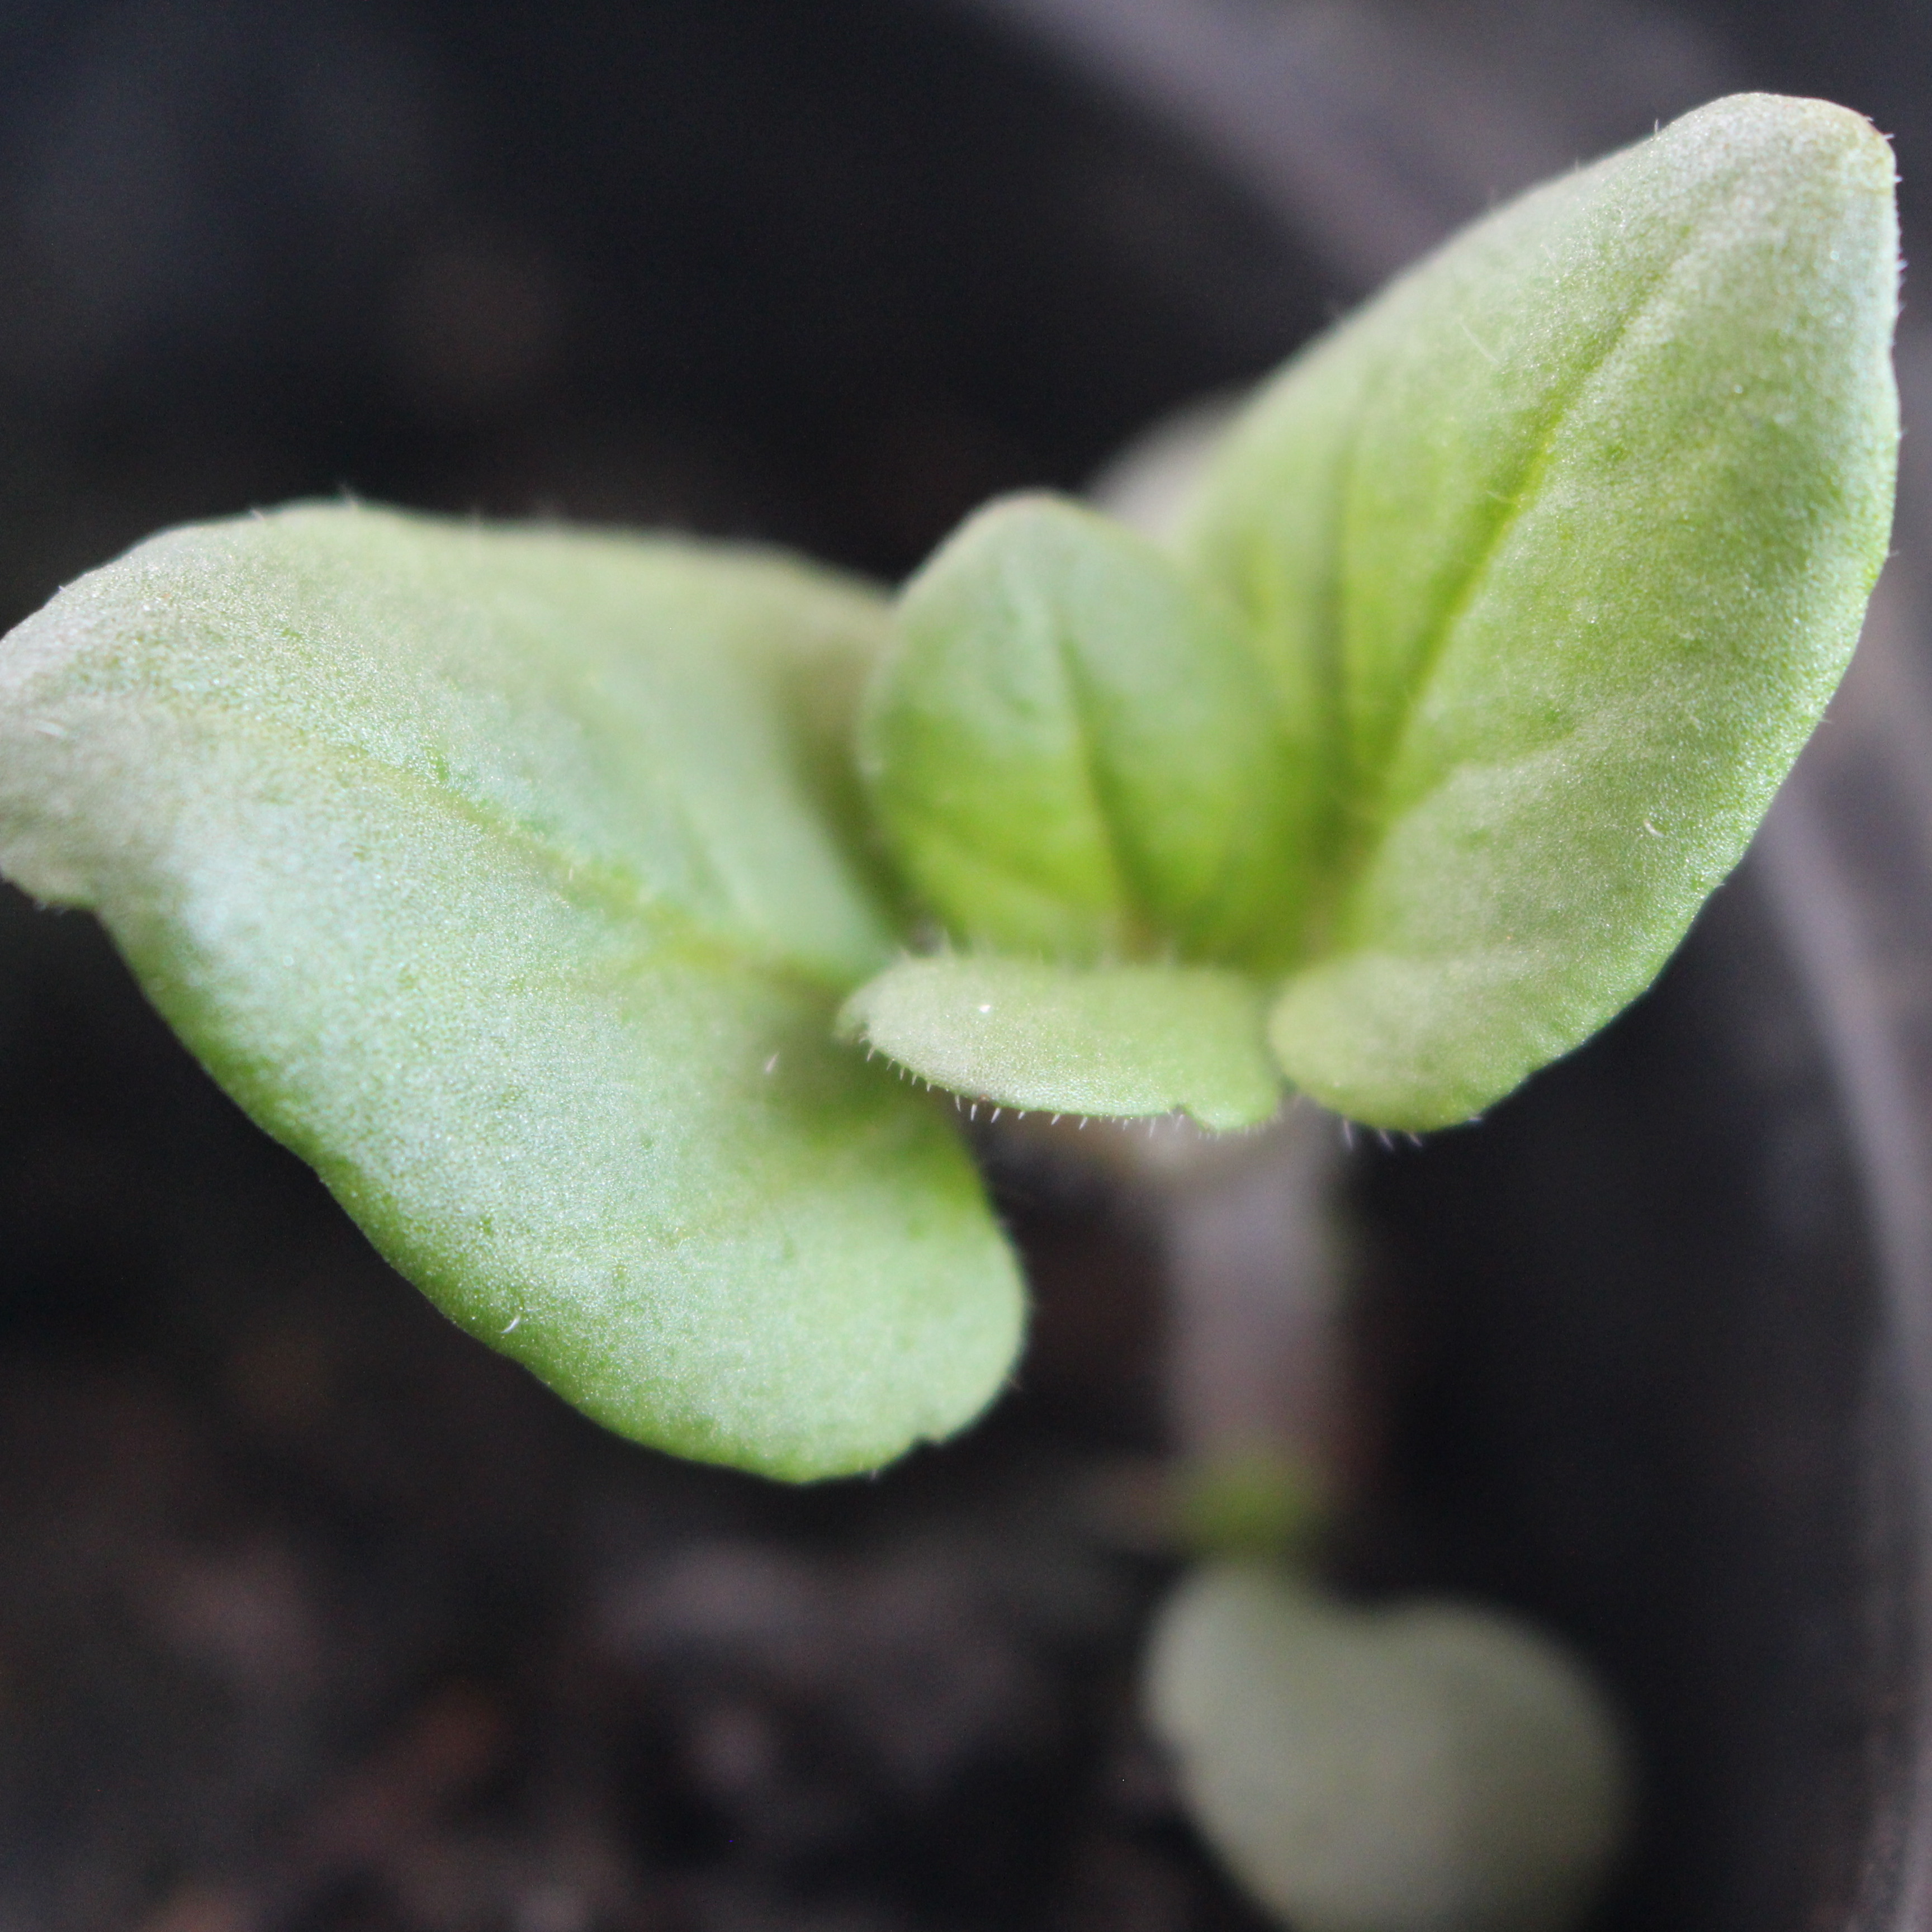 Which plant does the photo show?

Veronica persica
